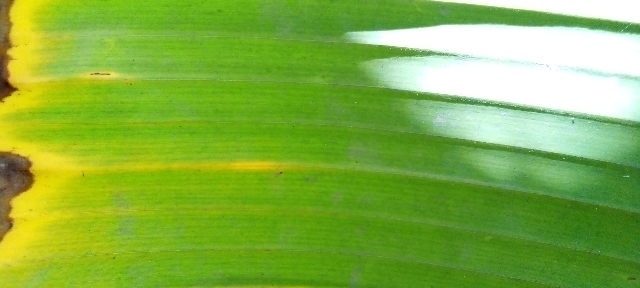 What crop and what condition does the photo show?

banana, fusarium wilt race 1
